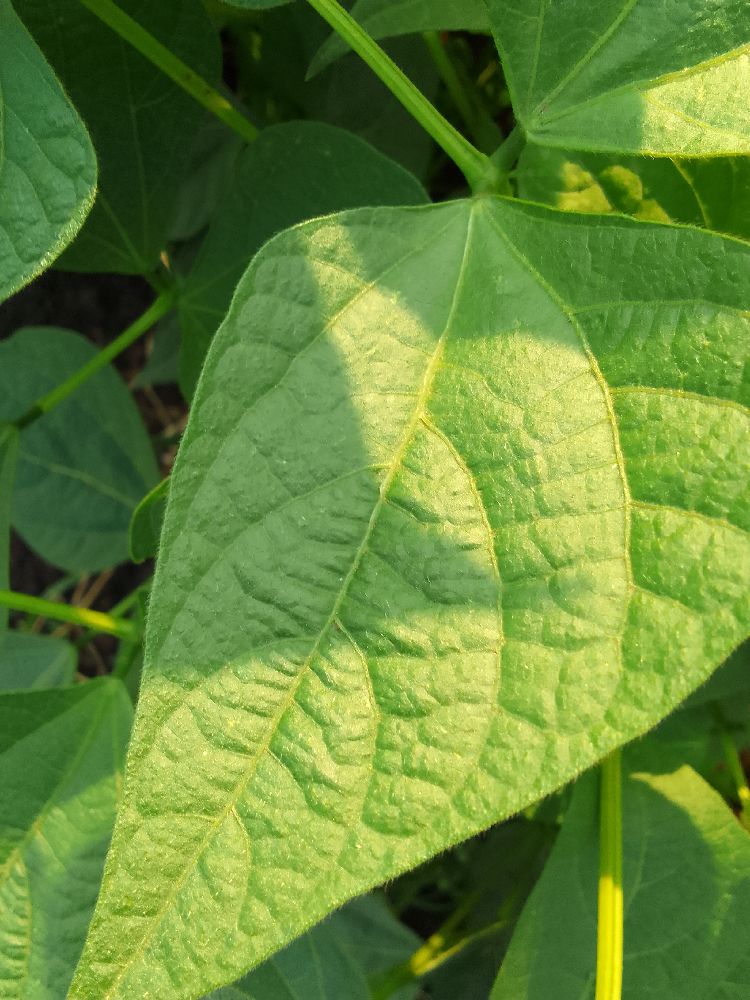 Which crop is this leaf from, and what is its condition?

common bean, healthy
